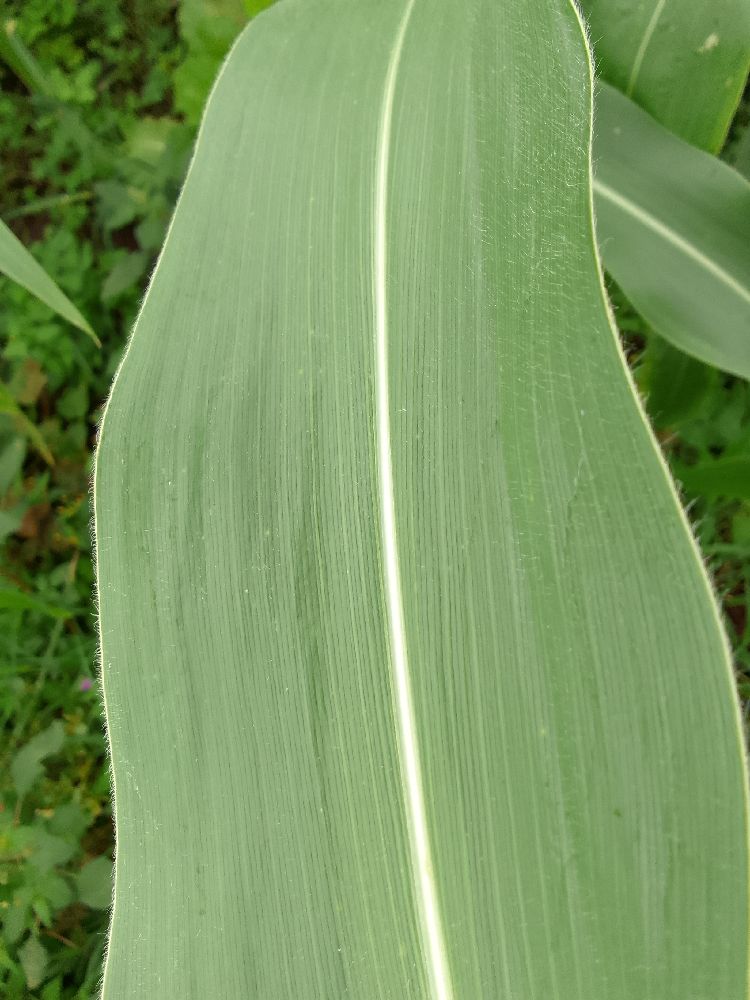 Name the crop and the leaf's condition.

maize, healthy
